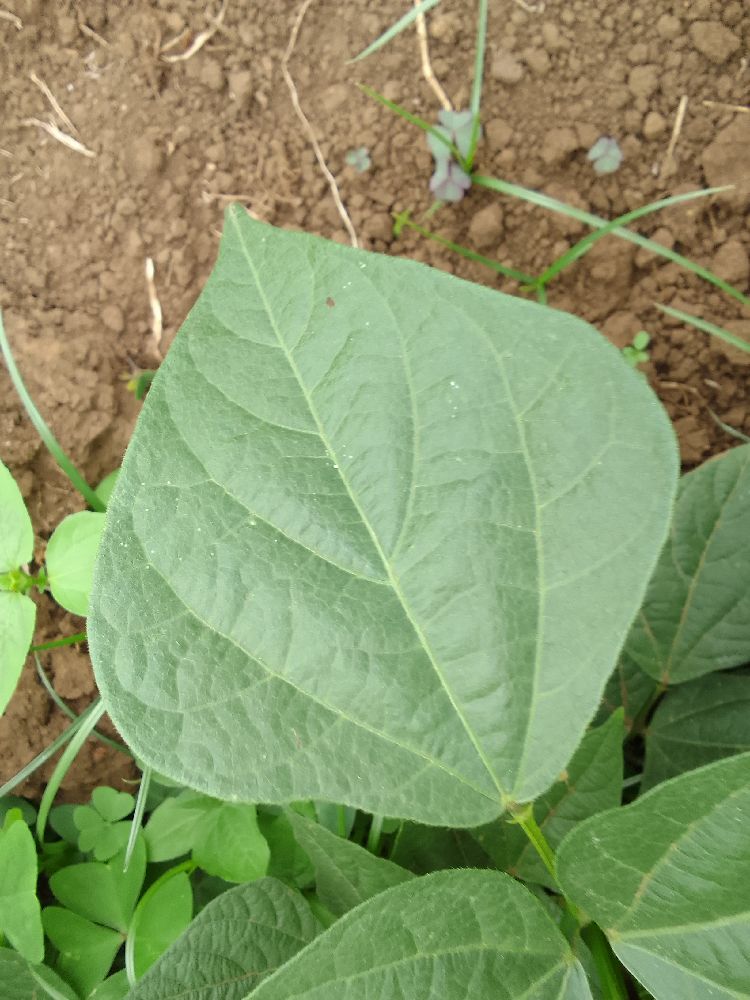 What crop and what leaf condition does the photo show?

common bean, healthy
